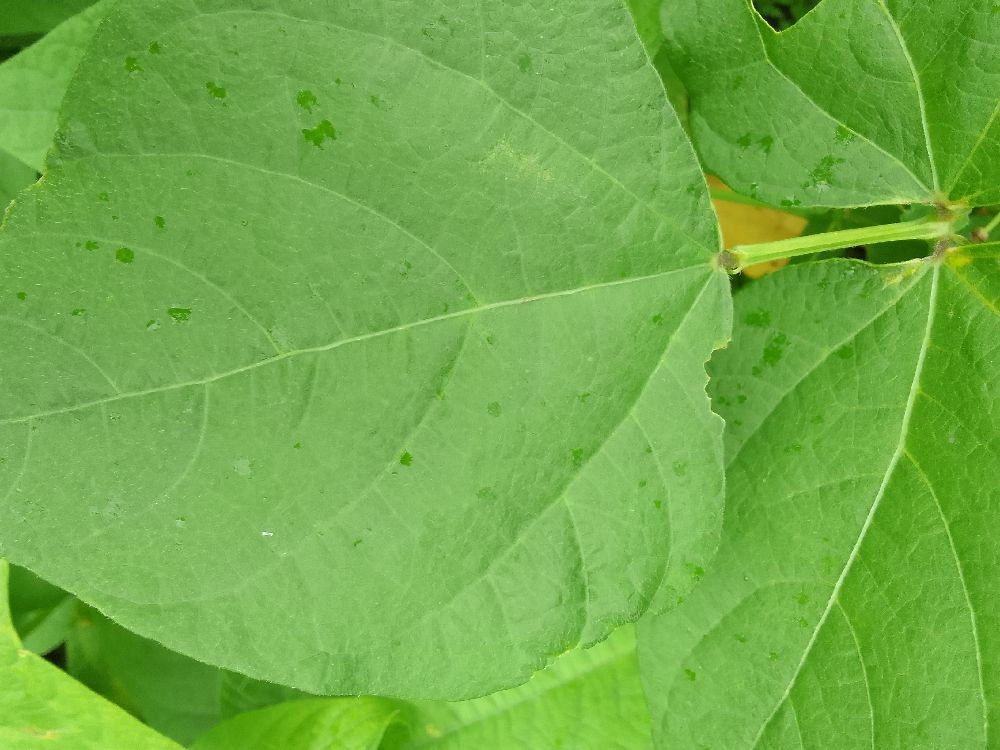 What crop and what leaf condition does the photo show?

common bean, healthy
